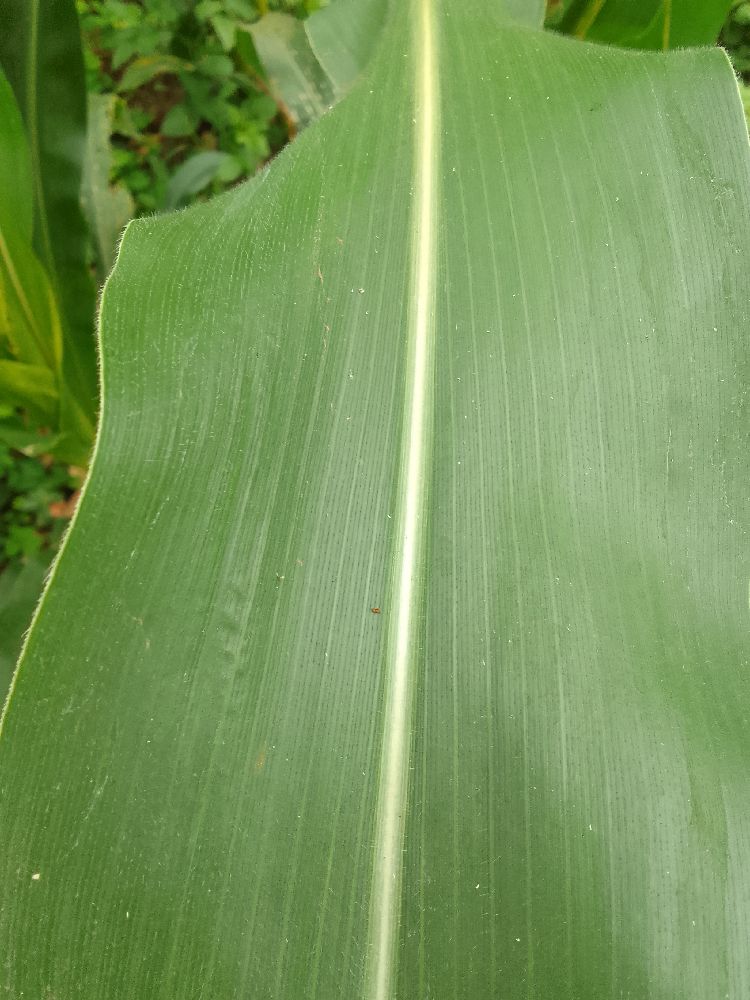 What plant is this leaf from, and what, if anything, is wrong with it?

maize, healthy
